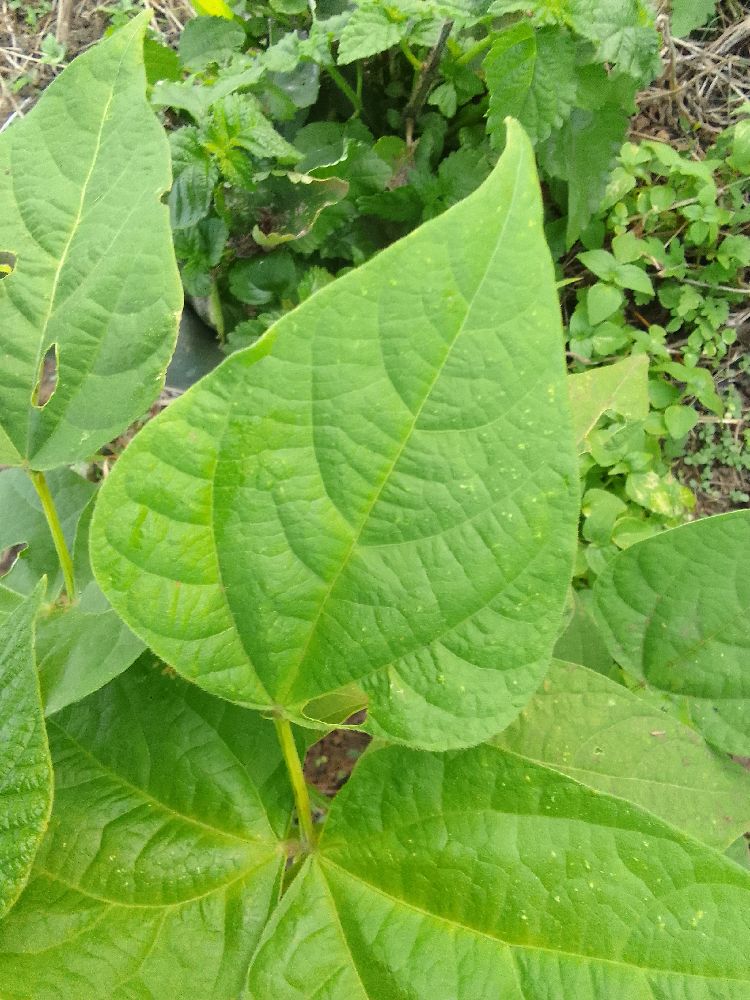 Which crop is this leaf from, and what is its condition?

common bean, healthy
